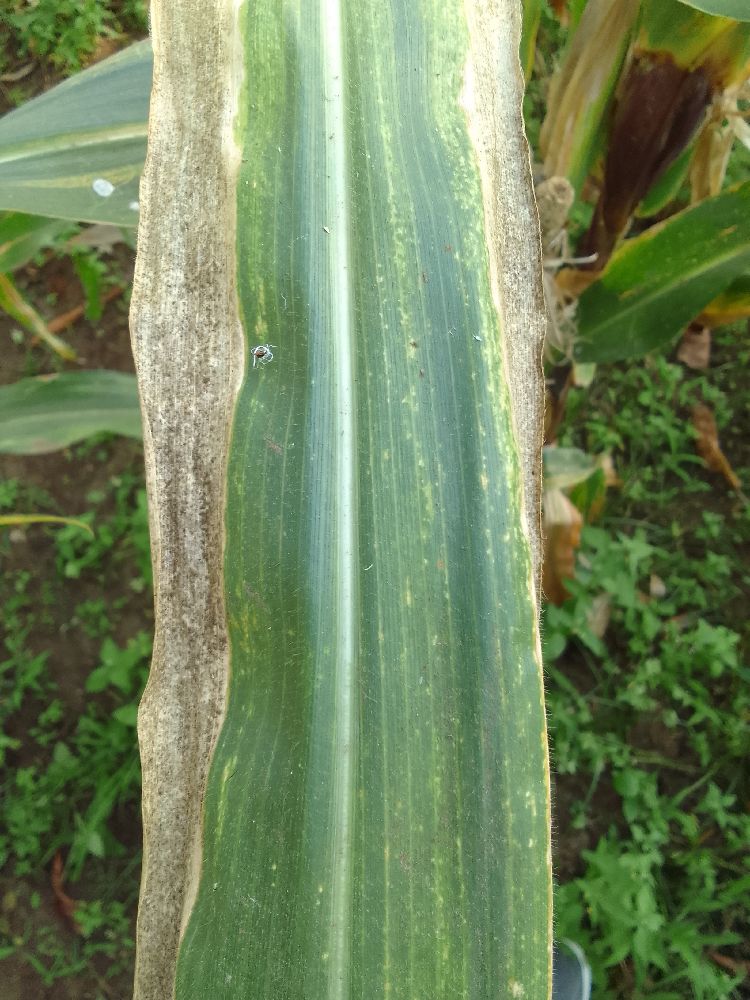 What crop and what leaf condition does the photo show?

maize, maize lethal necrosis
